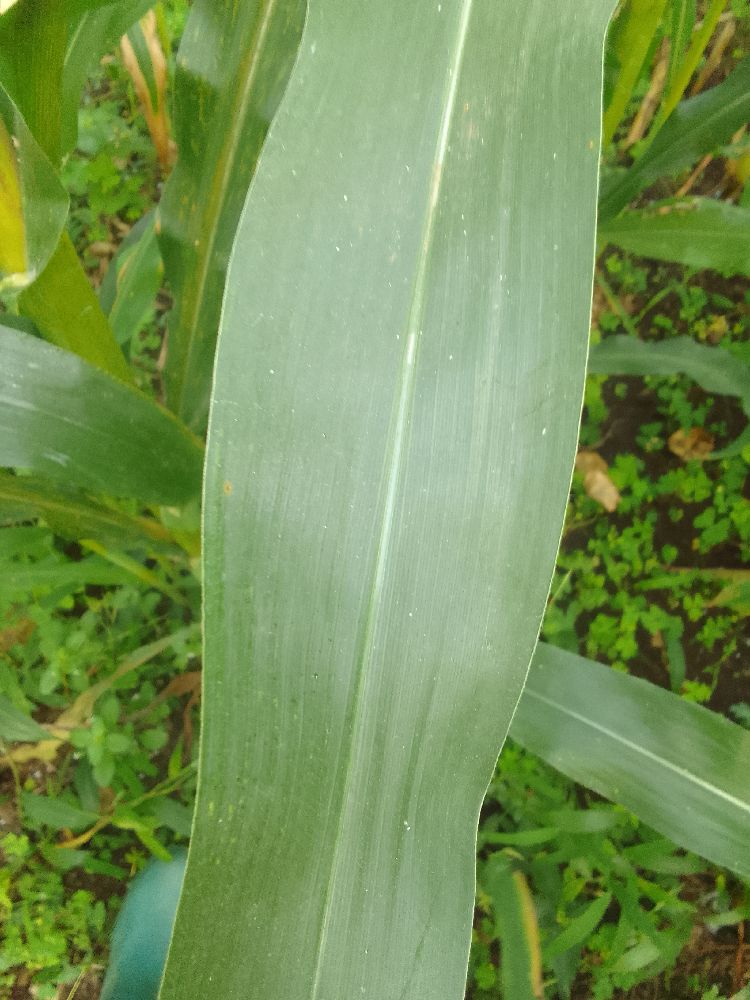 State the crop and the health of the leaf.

maize, healthy
